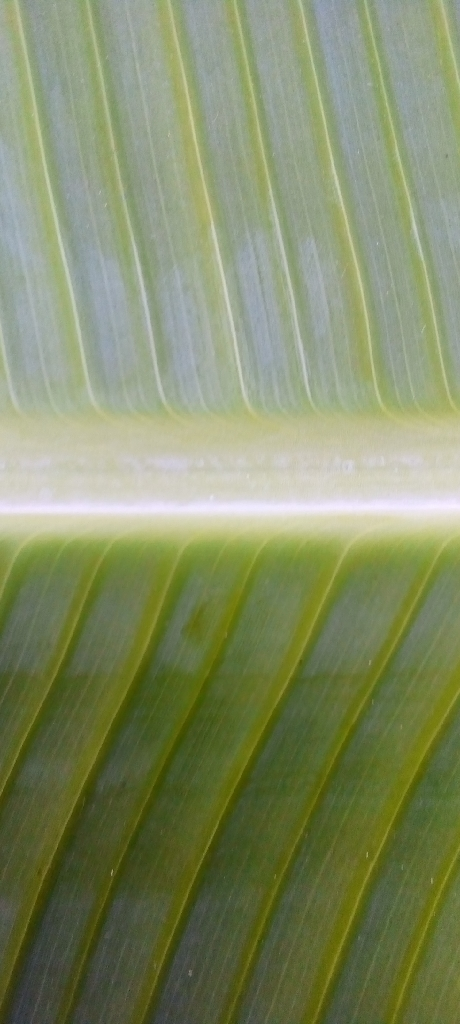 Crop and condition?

banana, healthy
